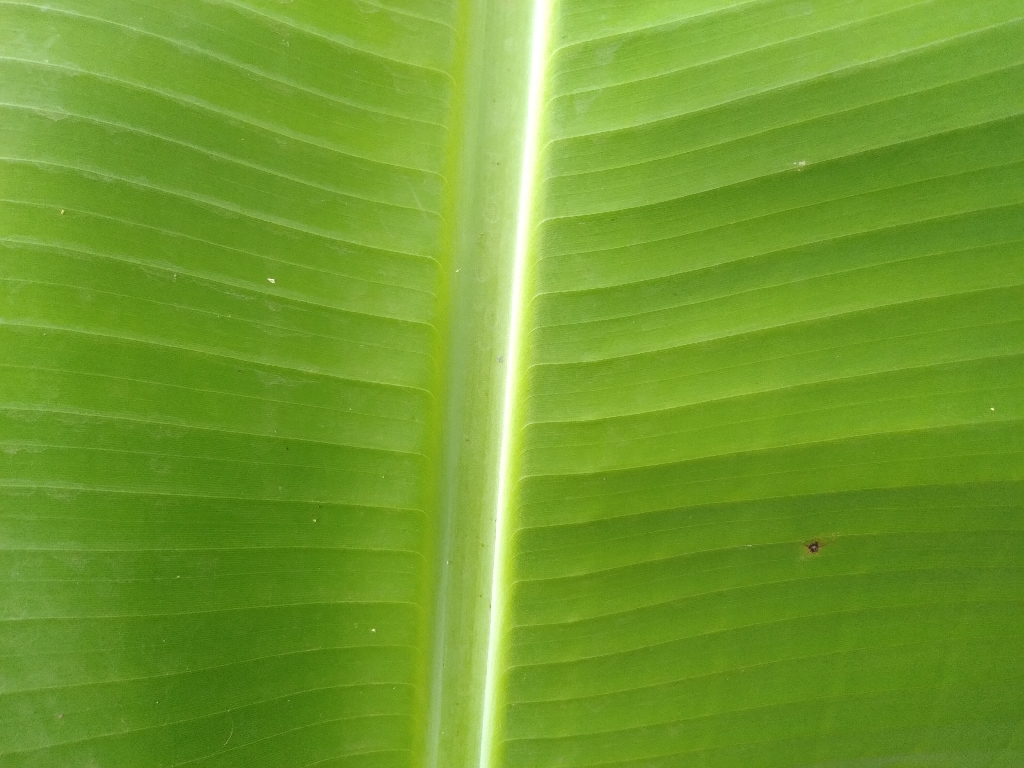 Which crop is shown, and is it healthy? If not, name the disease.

banana, healthy
